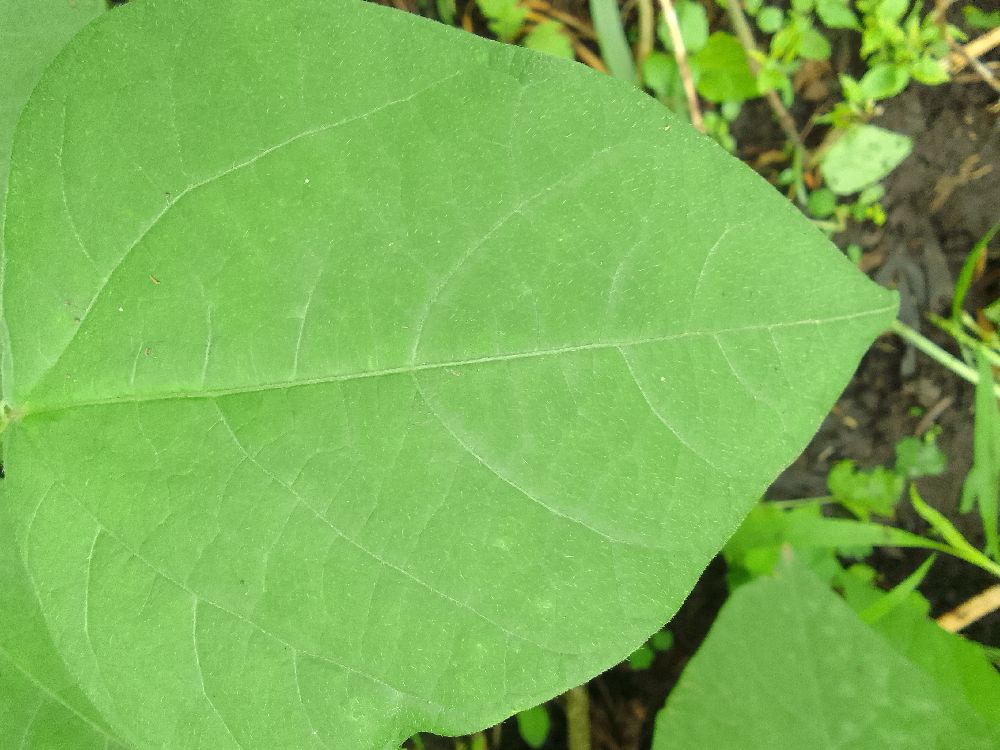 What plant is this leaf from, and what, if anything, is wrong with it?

common bean, healthy
